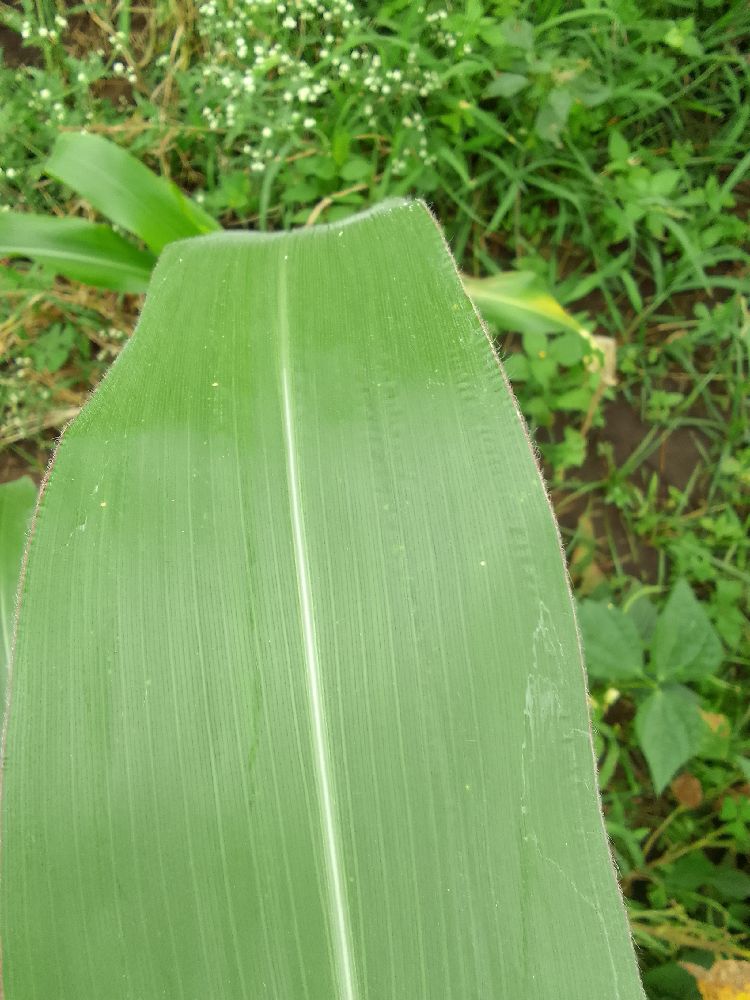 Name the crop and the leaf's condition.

maize, healthy
